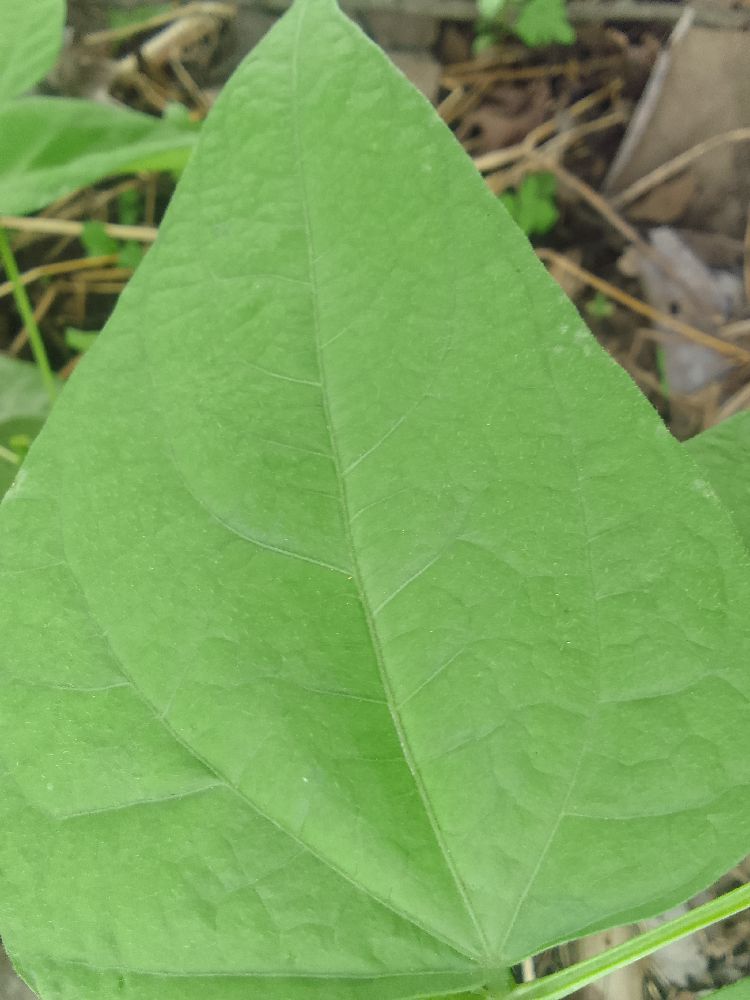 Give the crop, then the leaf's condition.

common bean, healthy
